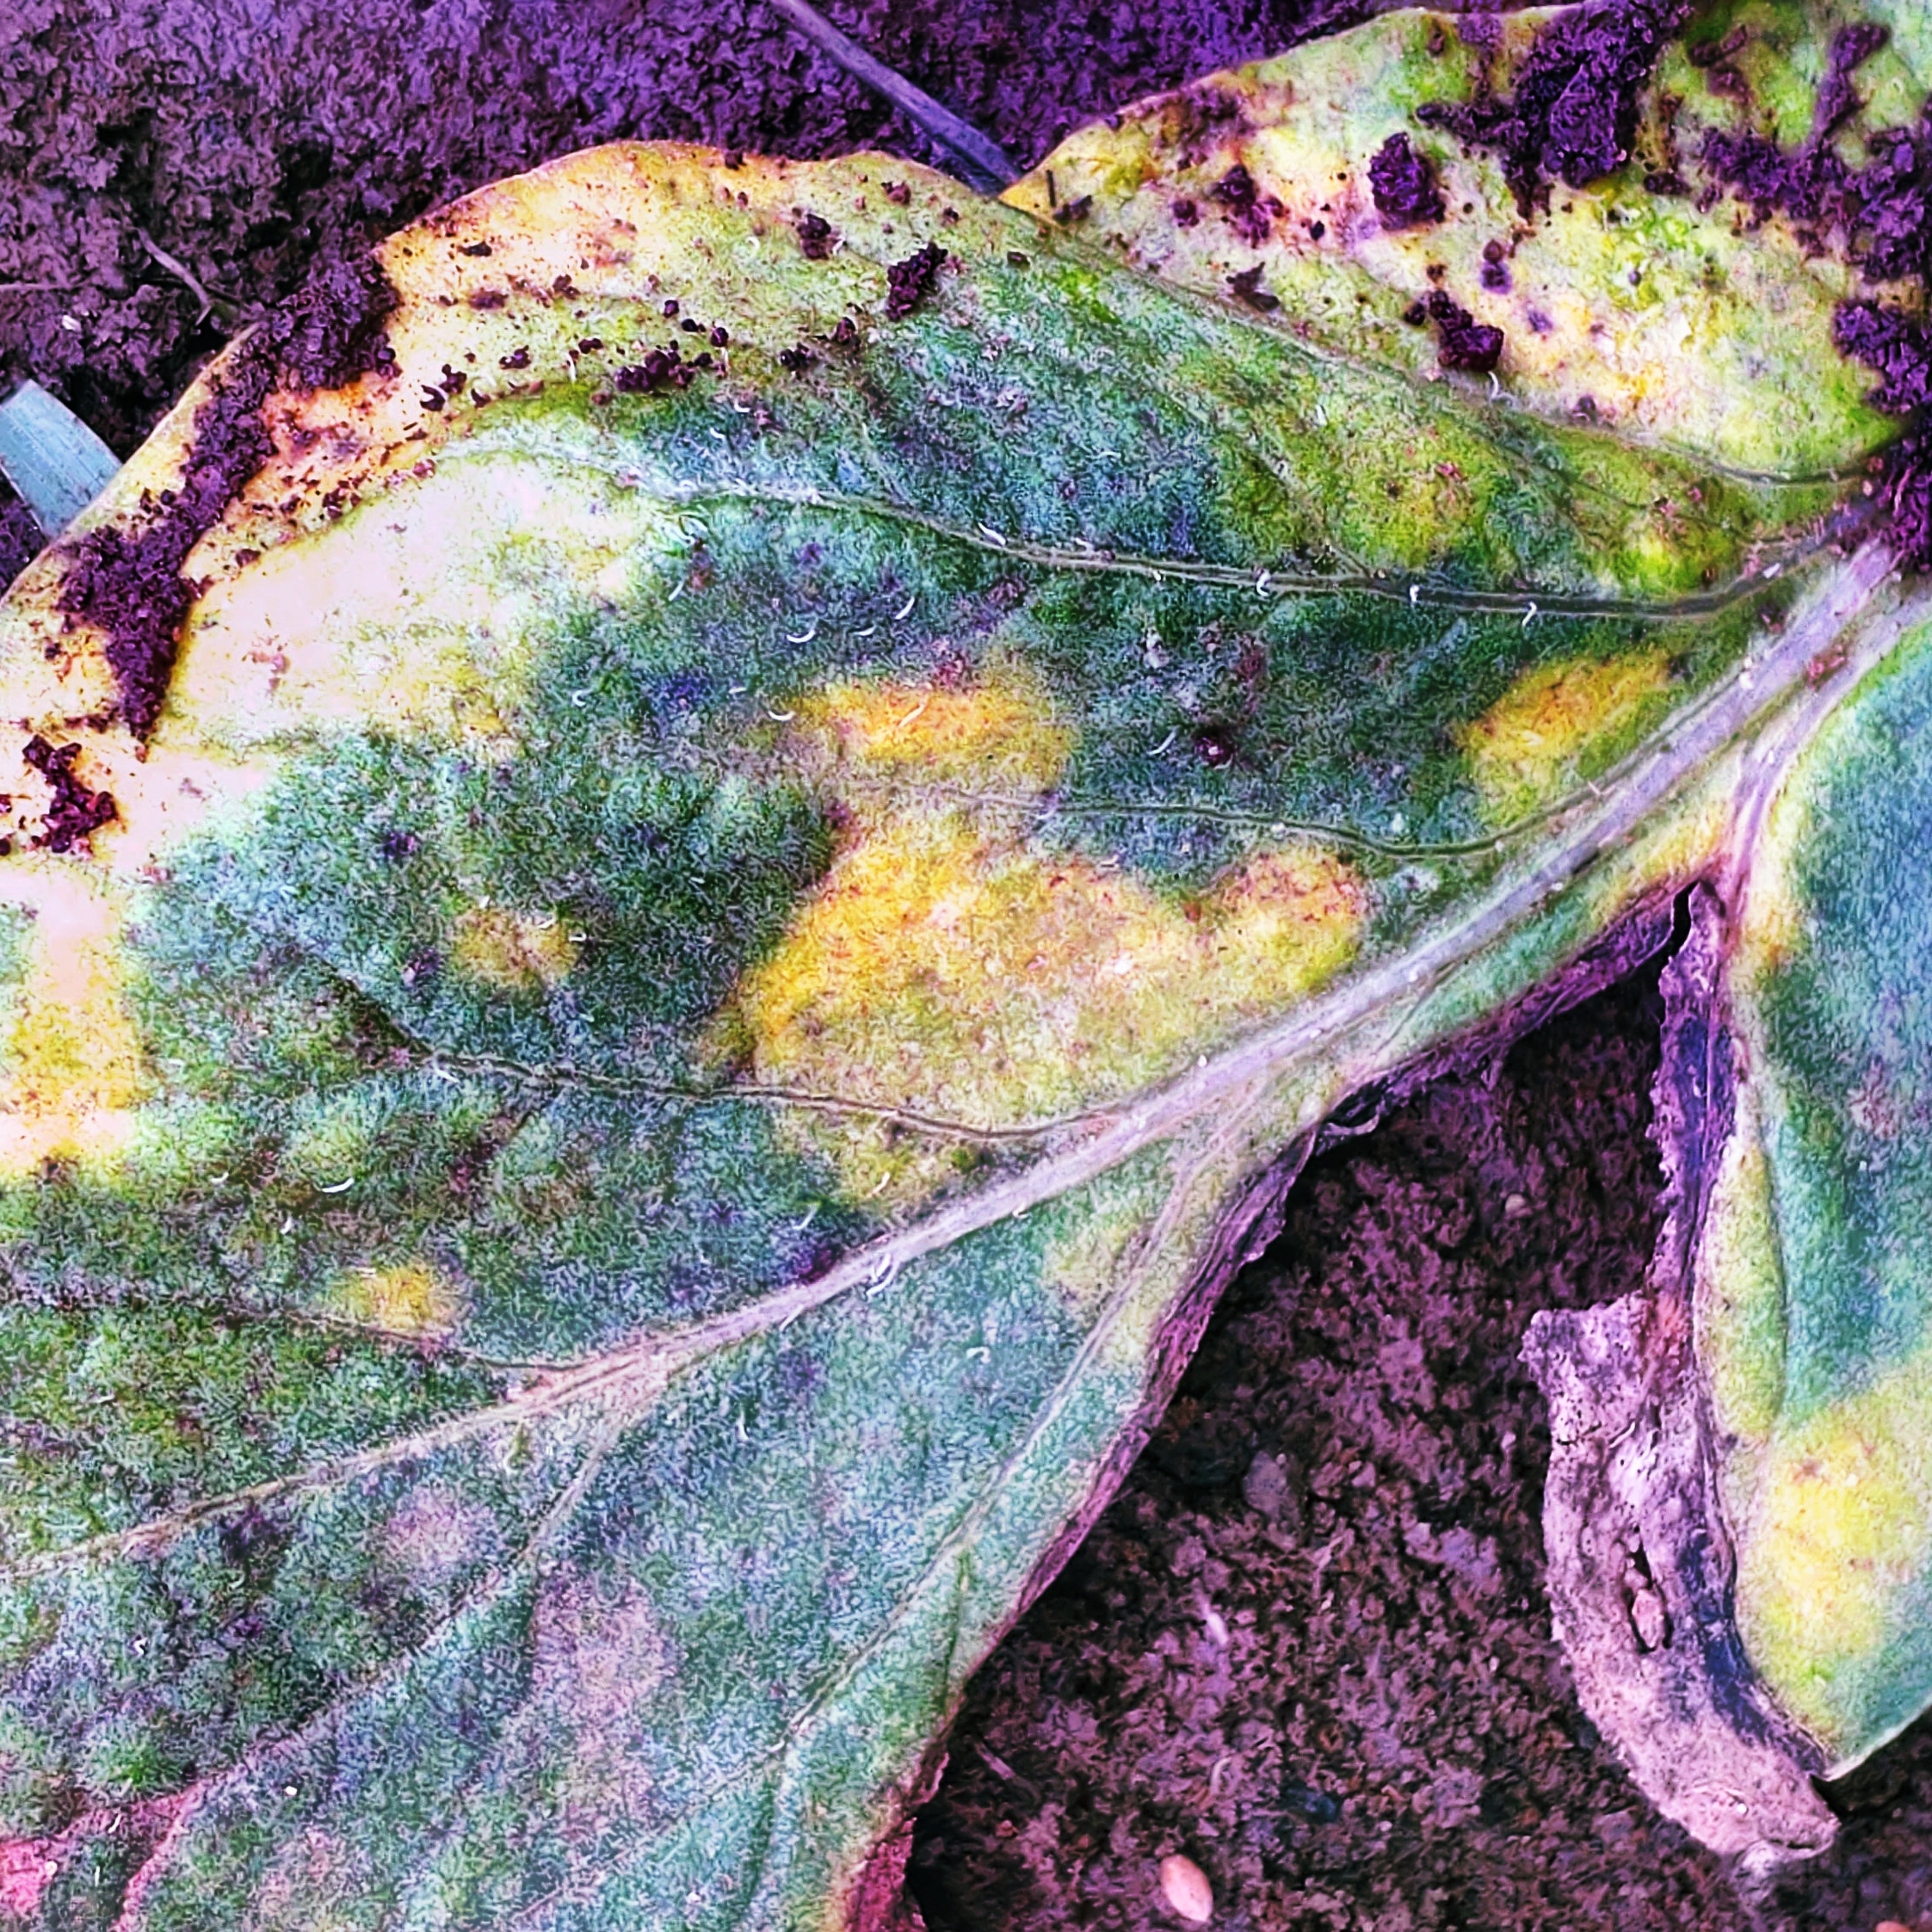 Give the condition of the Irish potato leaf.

late blight
